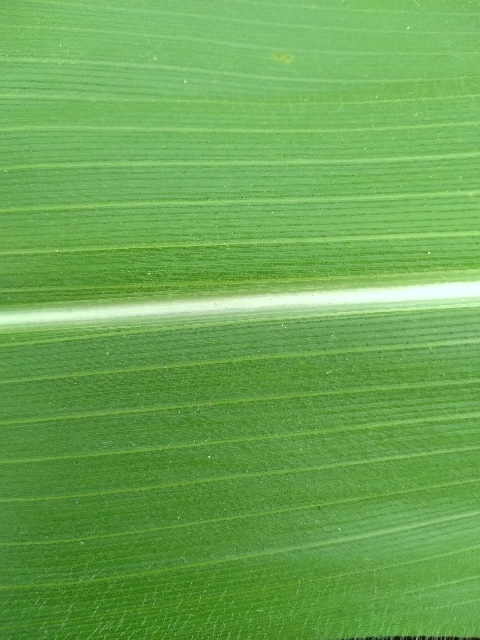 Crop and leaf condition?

maize, healthy
